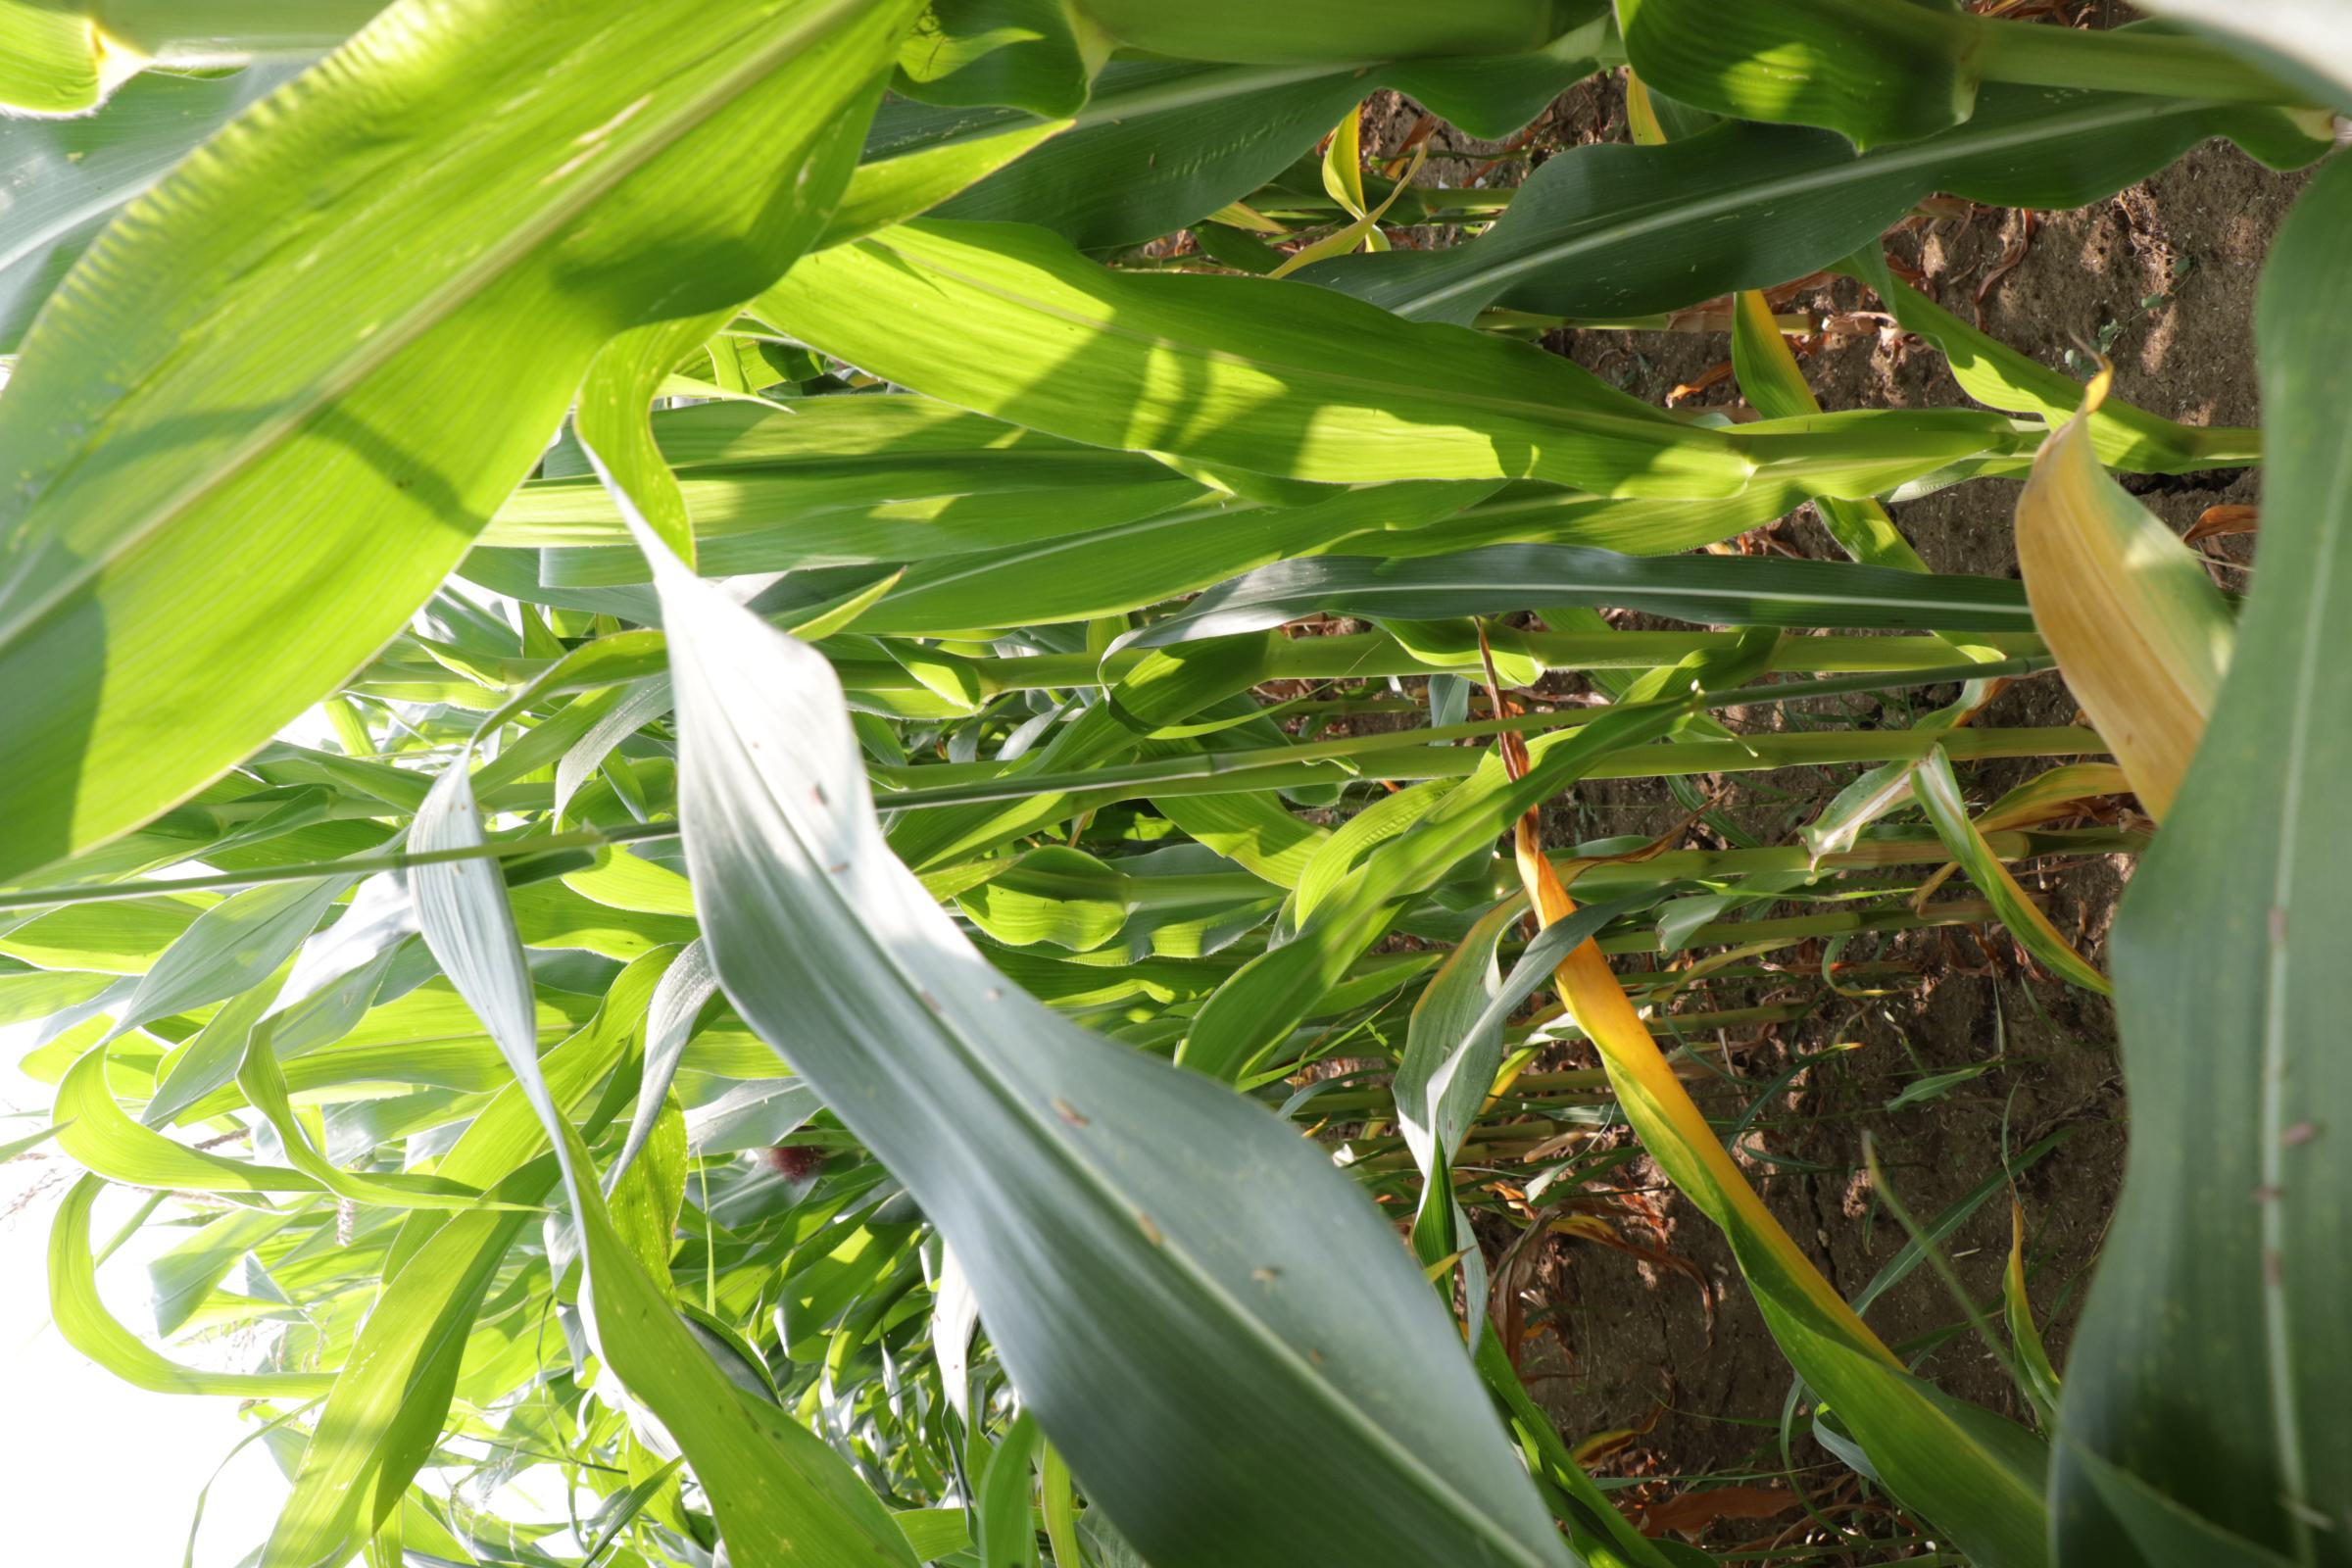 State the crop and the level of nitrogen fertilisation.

maize, reduced nitrogen fertilisation
